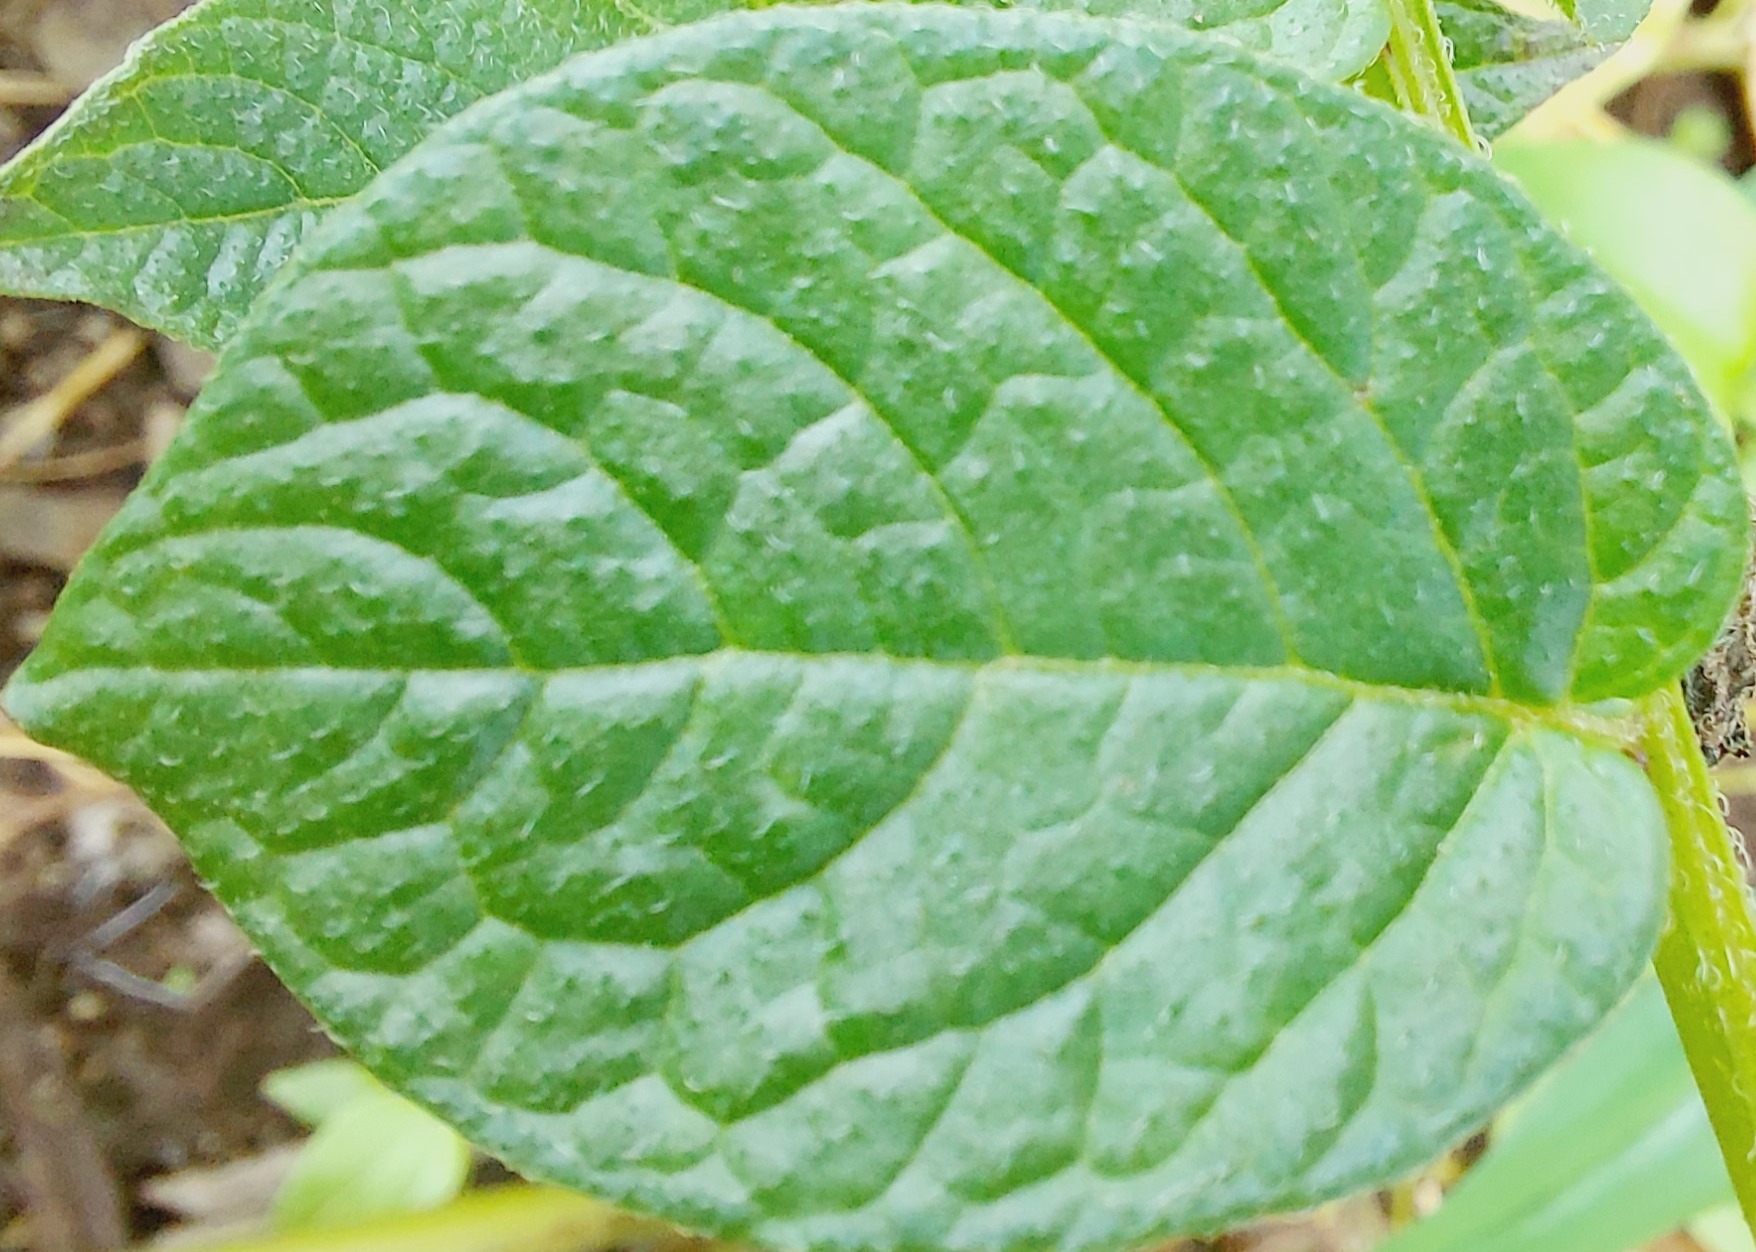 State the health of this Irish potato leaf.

healthy
